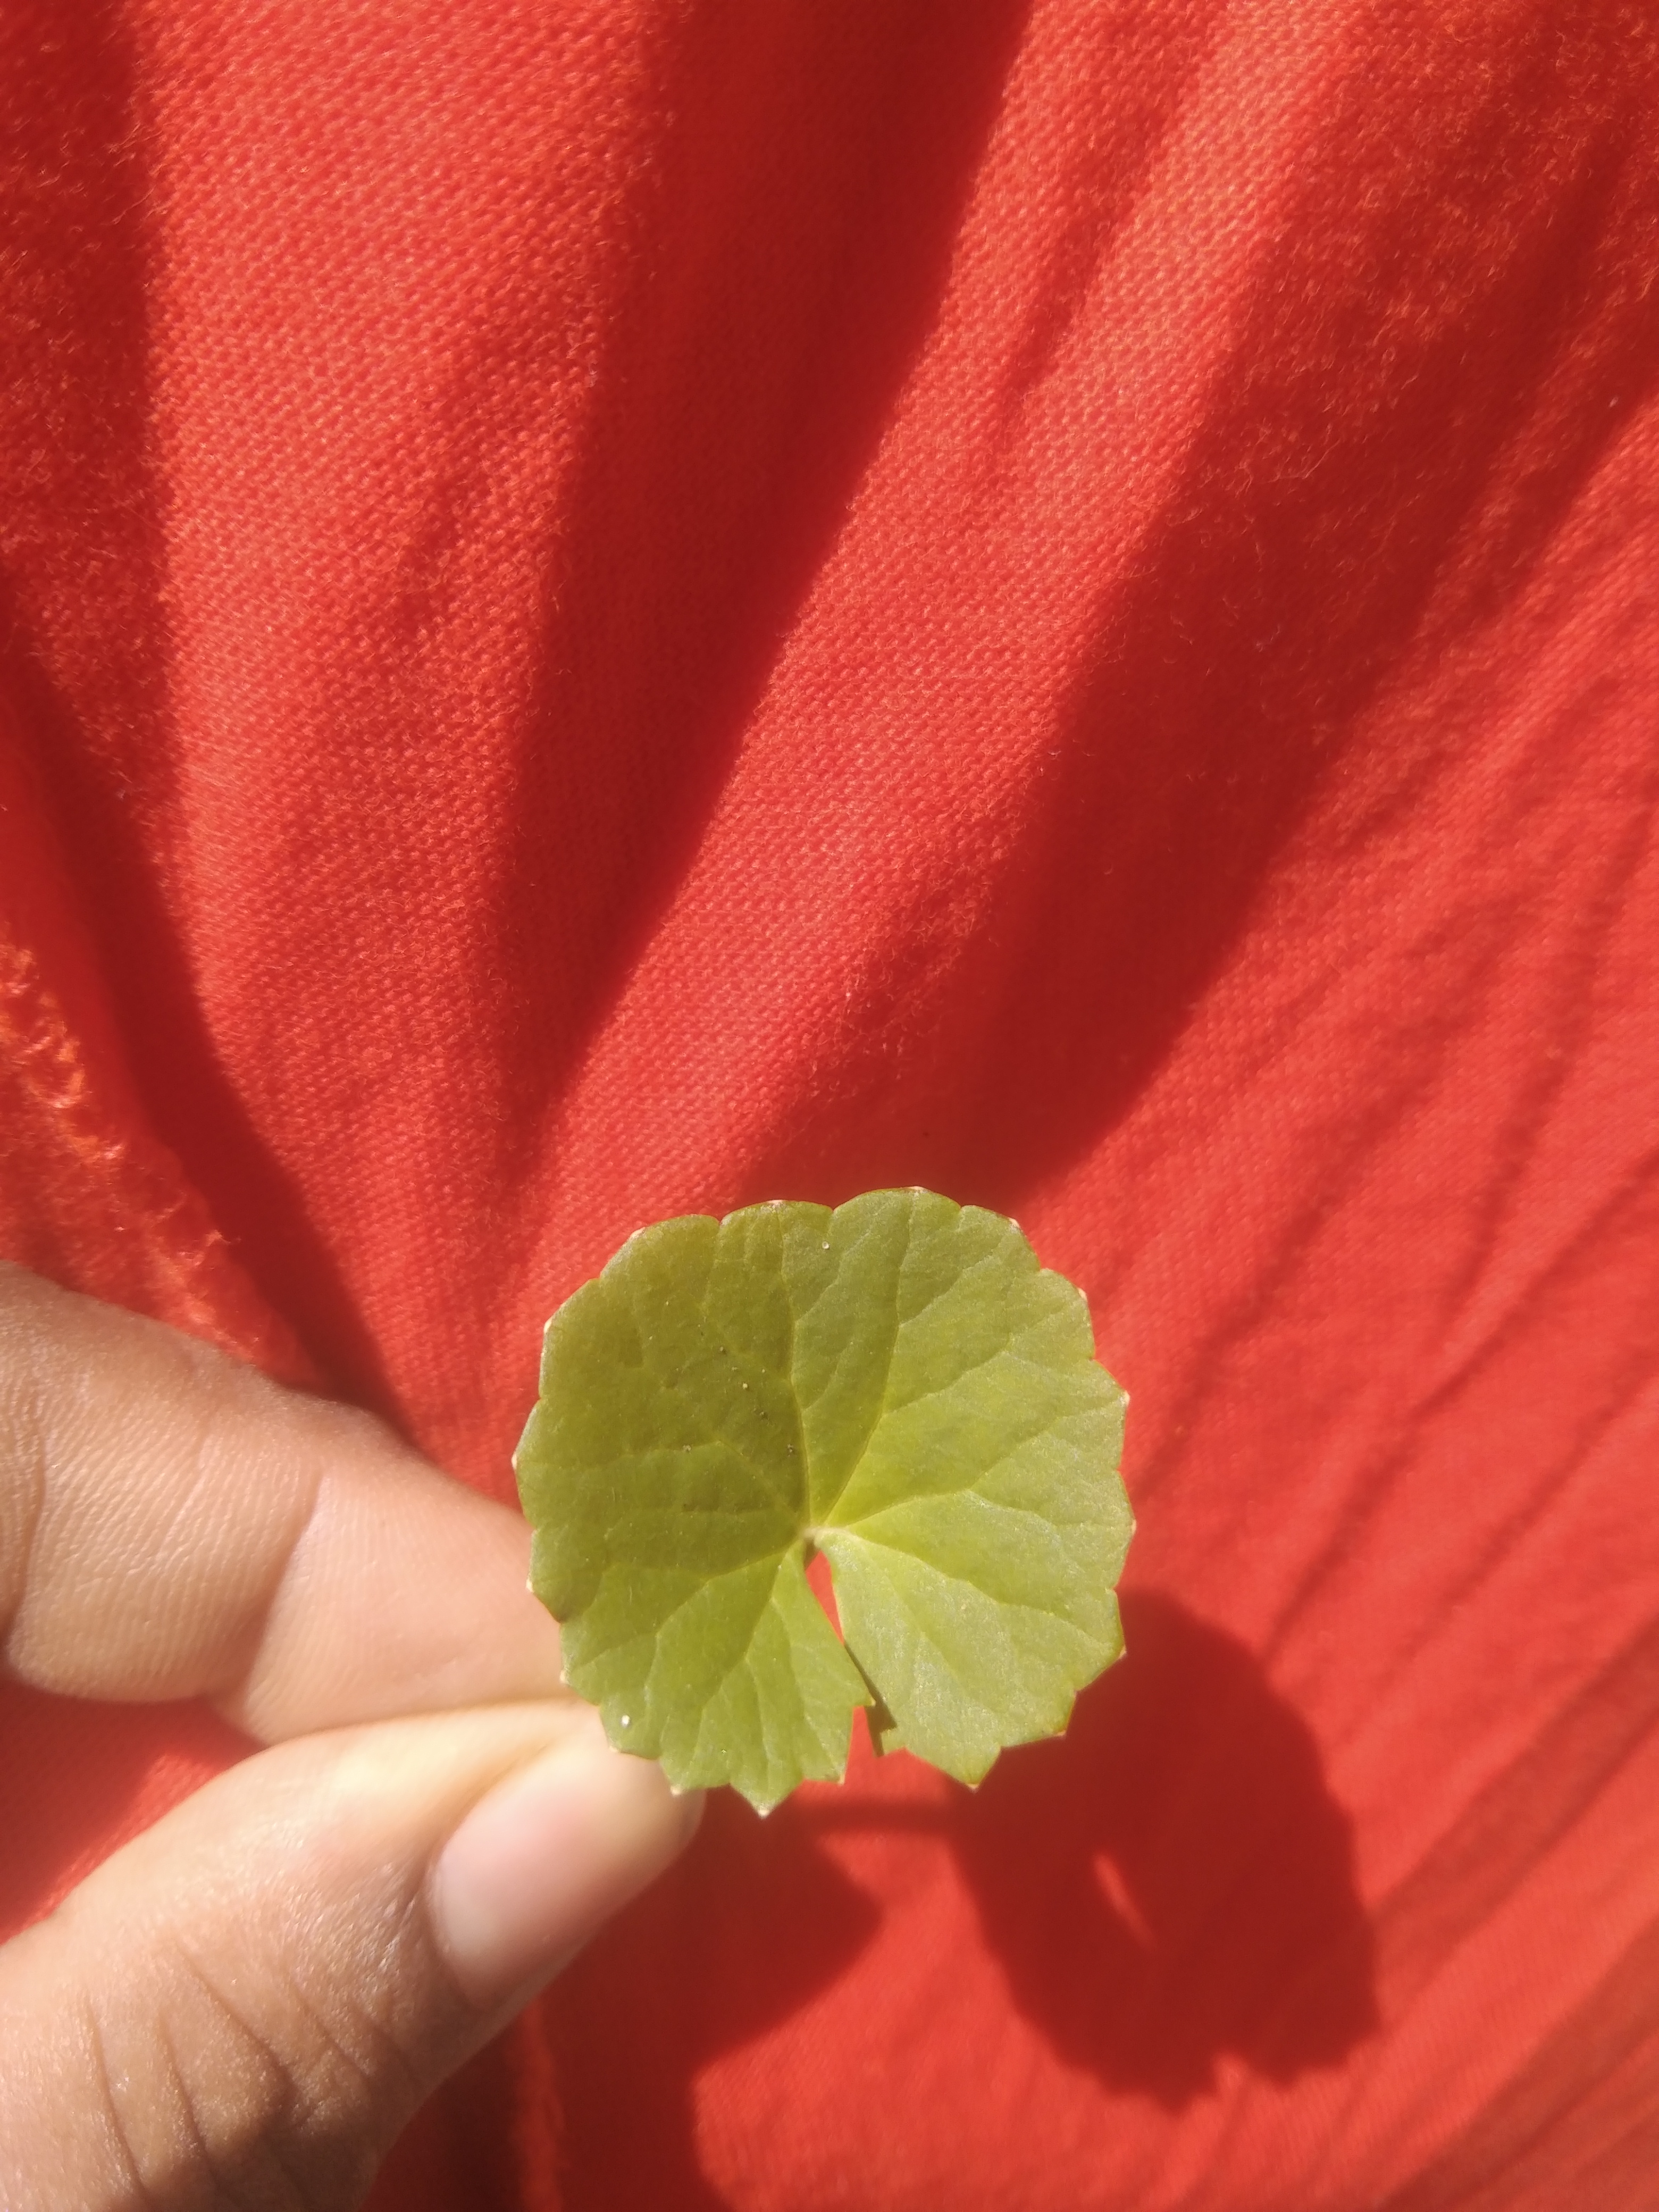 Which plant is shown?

thankuni
